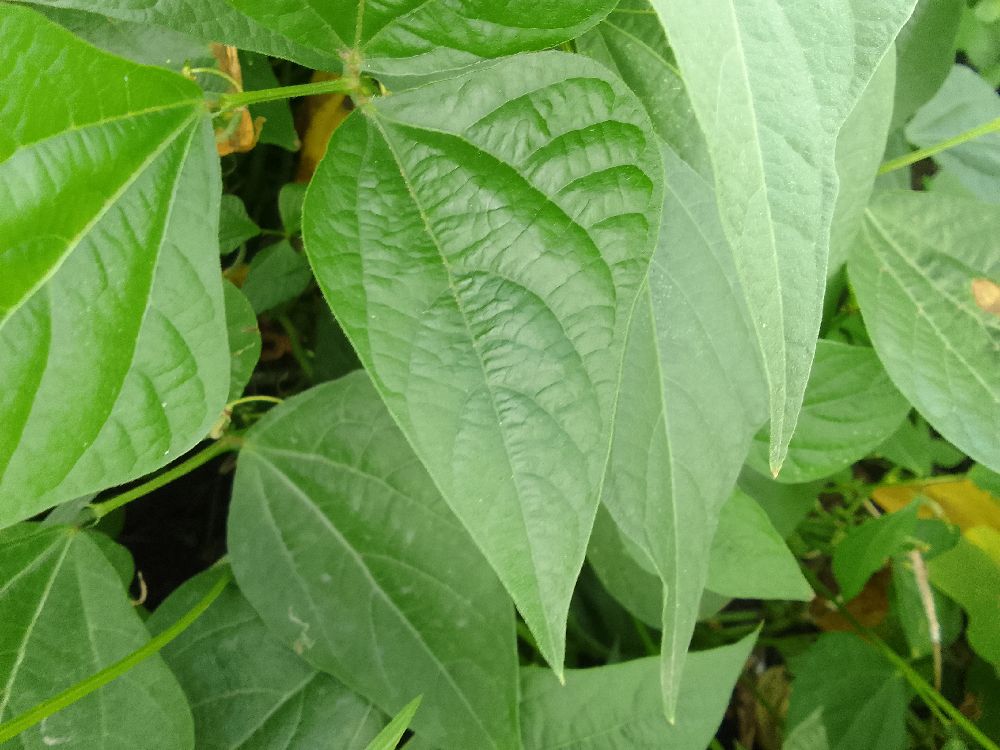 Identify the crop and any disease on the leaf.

common bean, healthy
